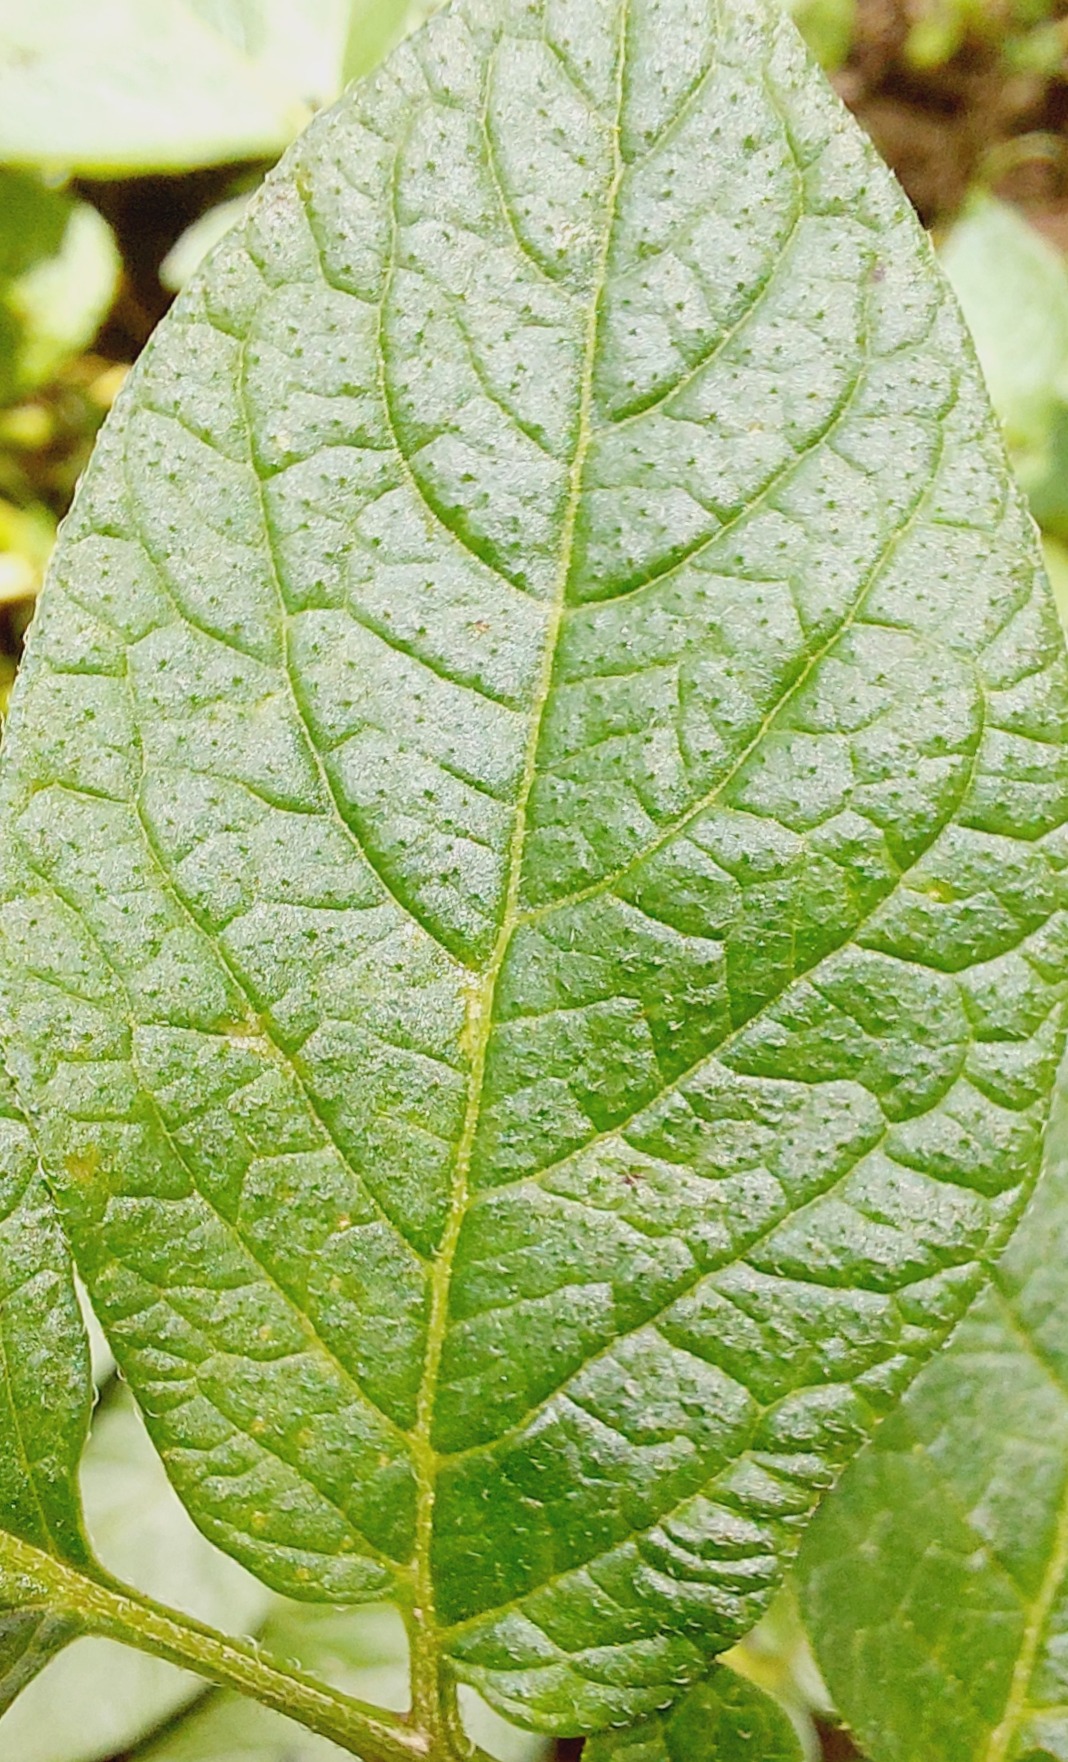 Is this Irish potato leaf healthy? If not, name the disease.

healthy
